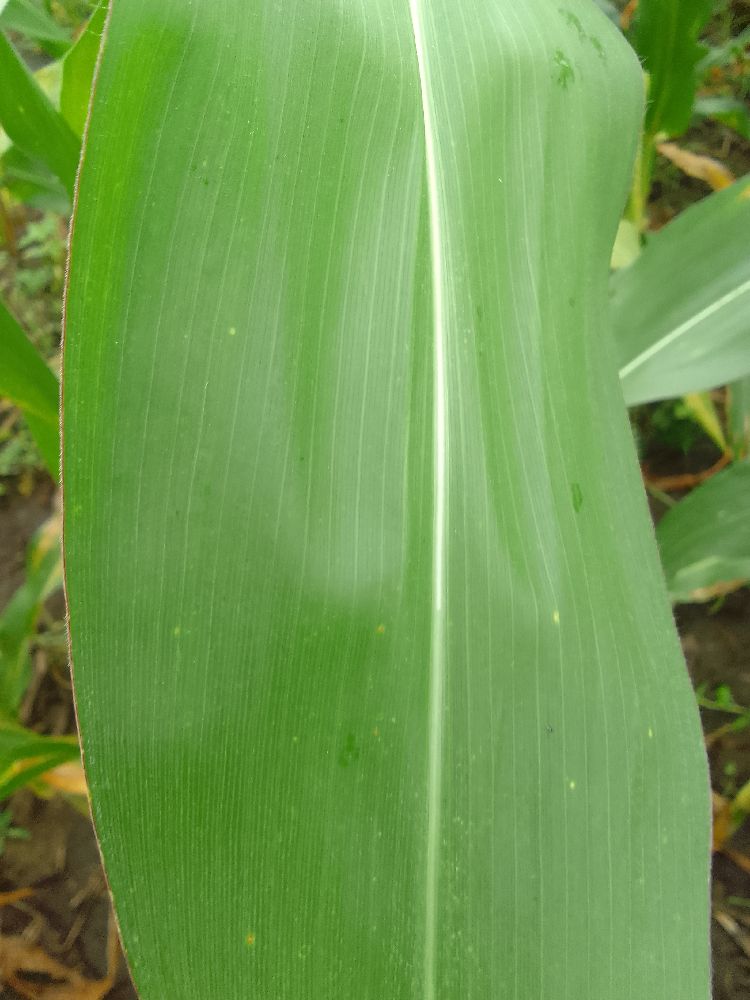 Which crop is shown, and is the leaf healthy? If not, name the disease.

maize, healthy
